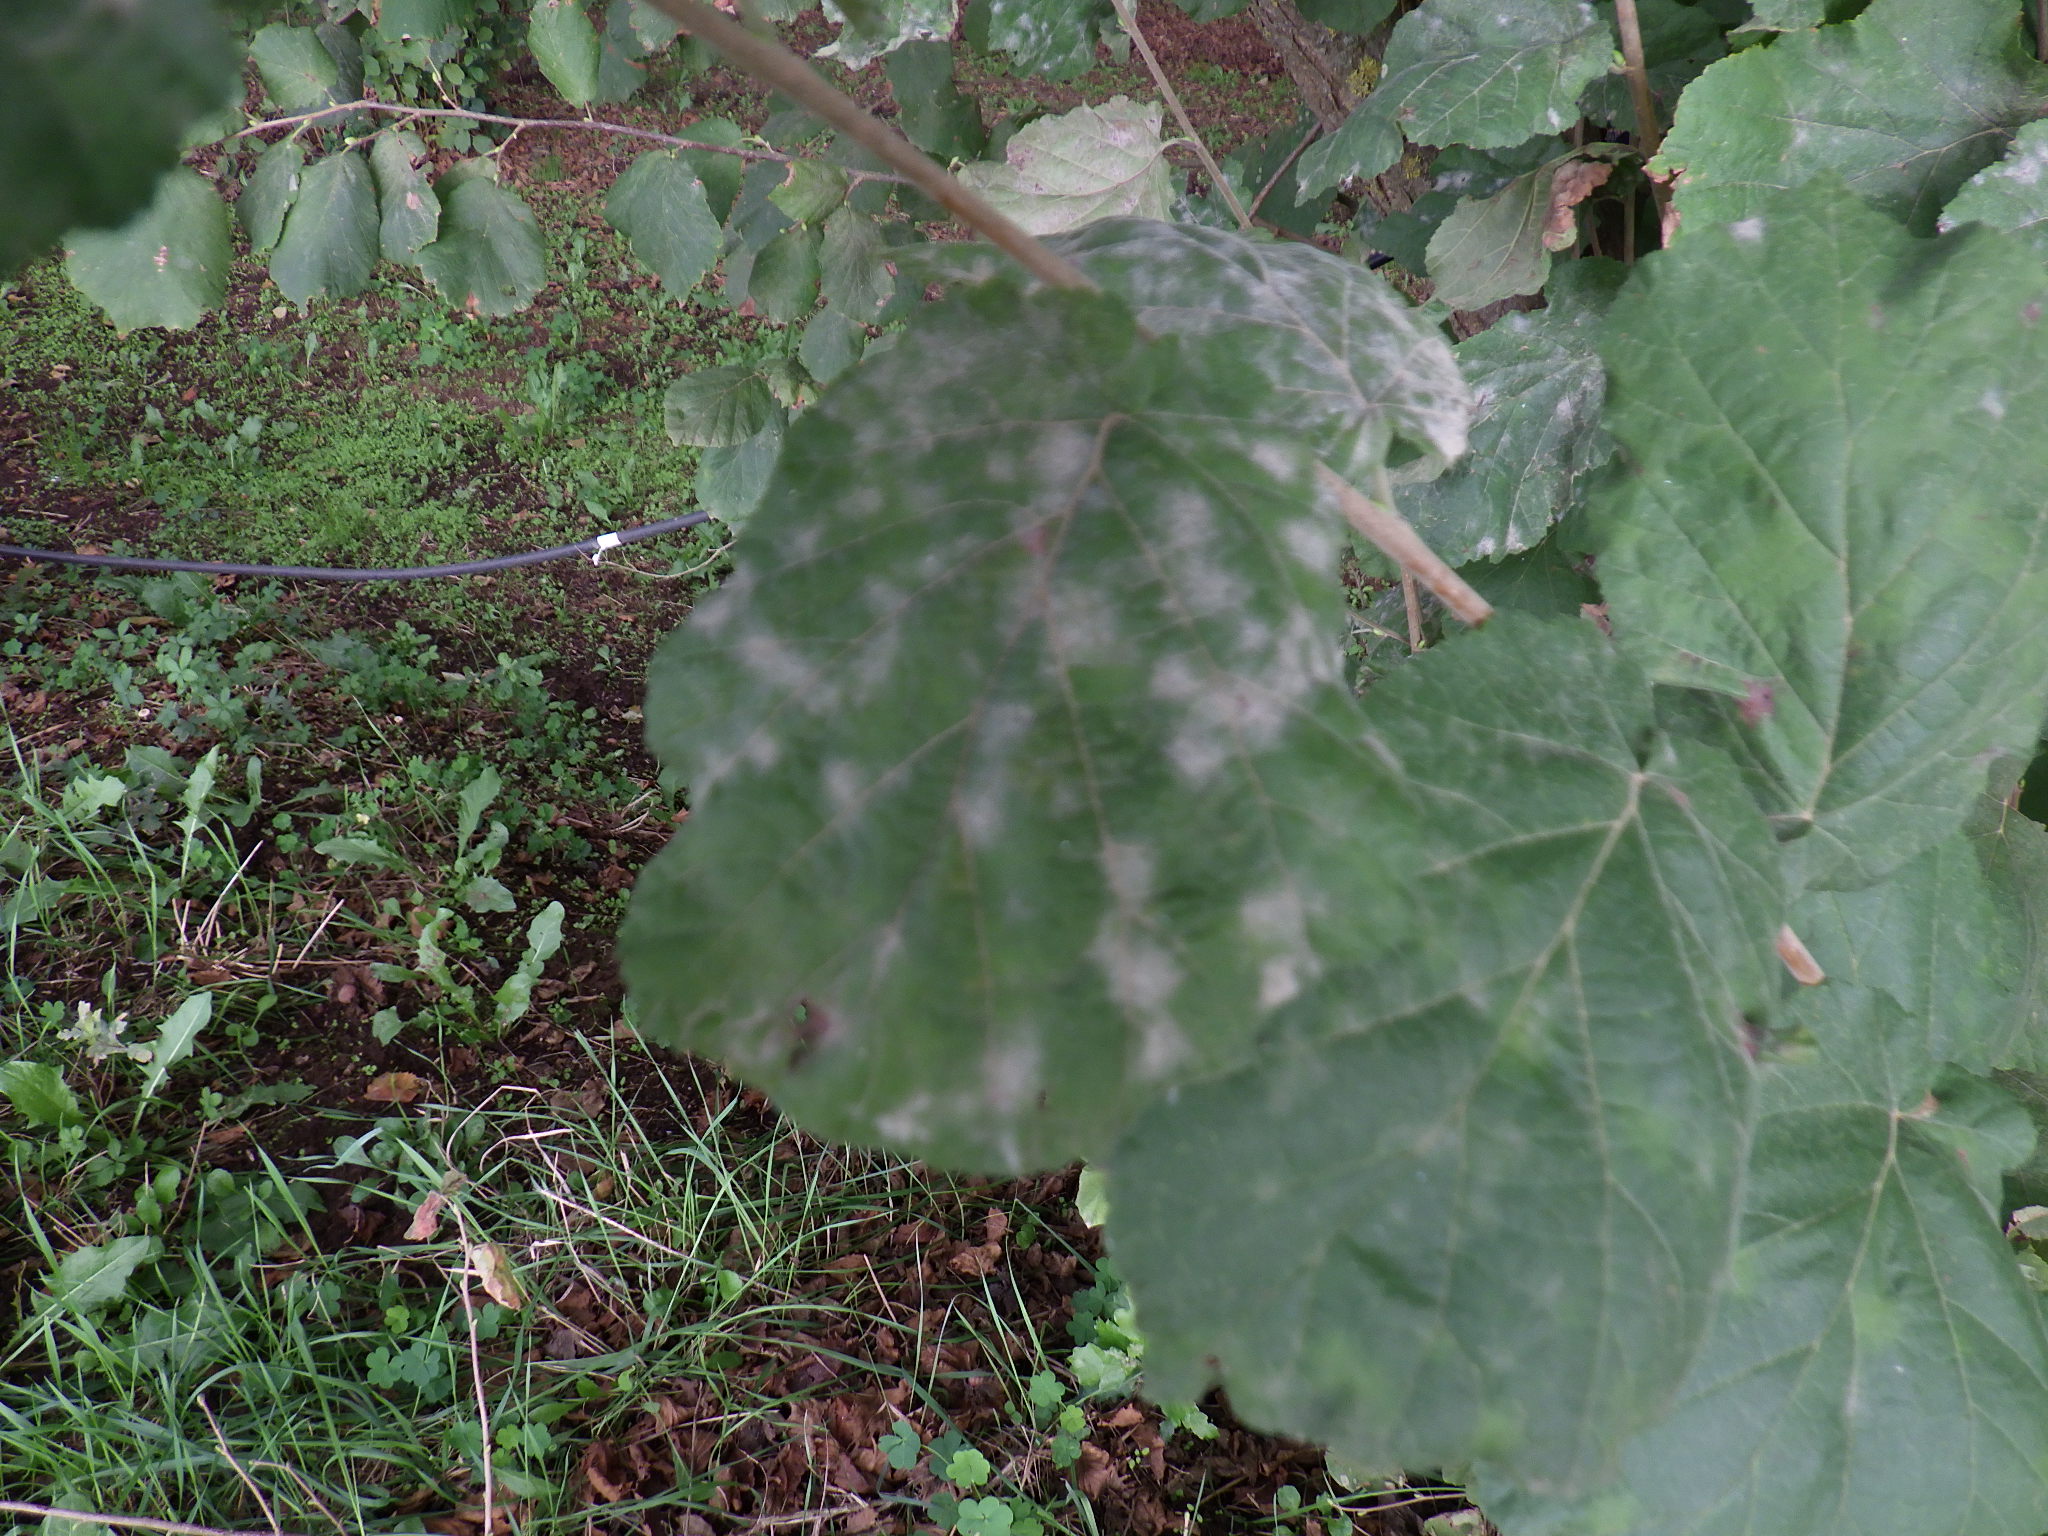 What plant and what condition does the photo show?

hazel, powdery mildew
